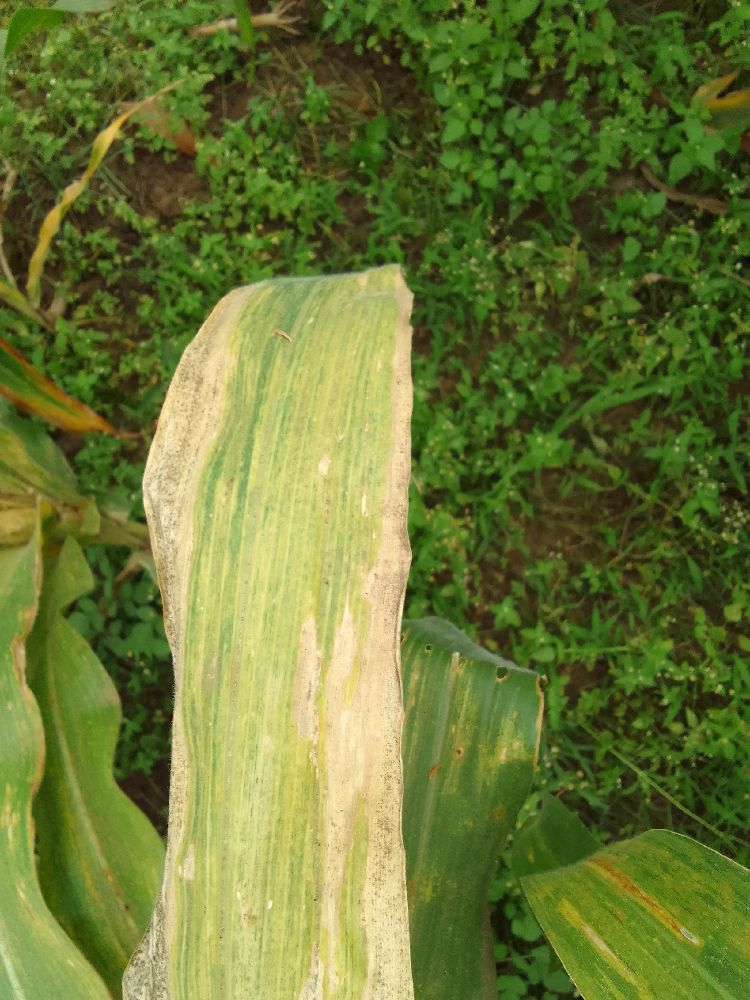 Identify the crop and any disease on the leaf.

maize, maize lethal necrosis
